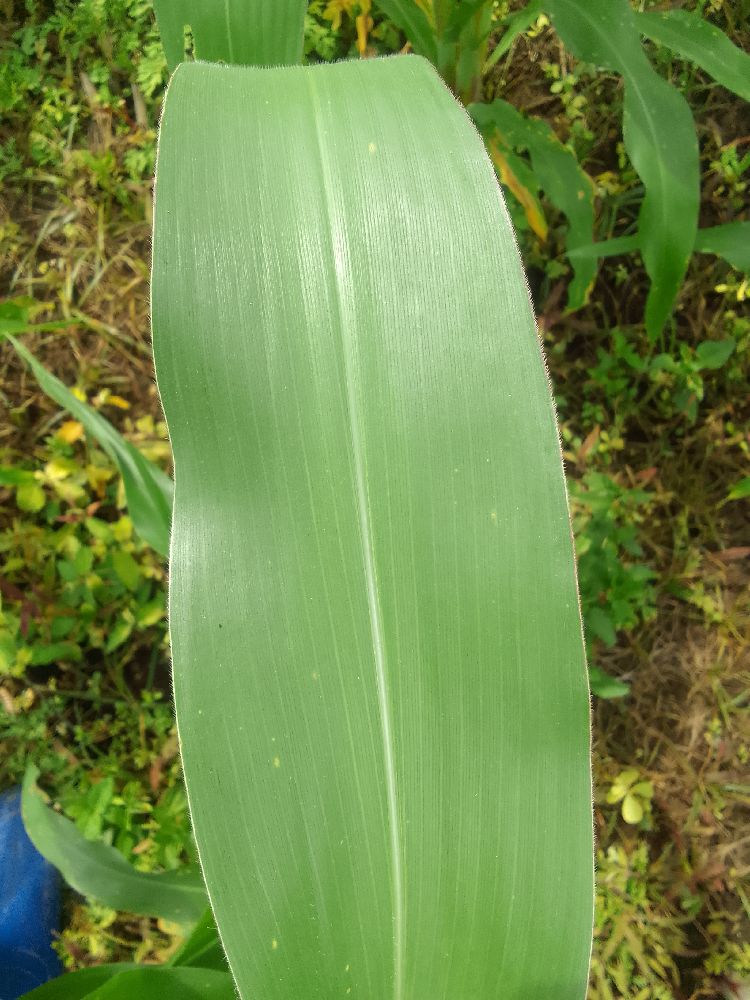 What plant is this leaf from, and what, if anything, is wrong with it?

maize, healthy
